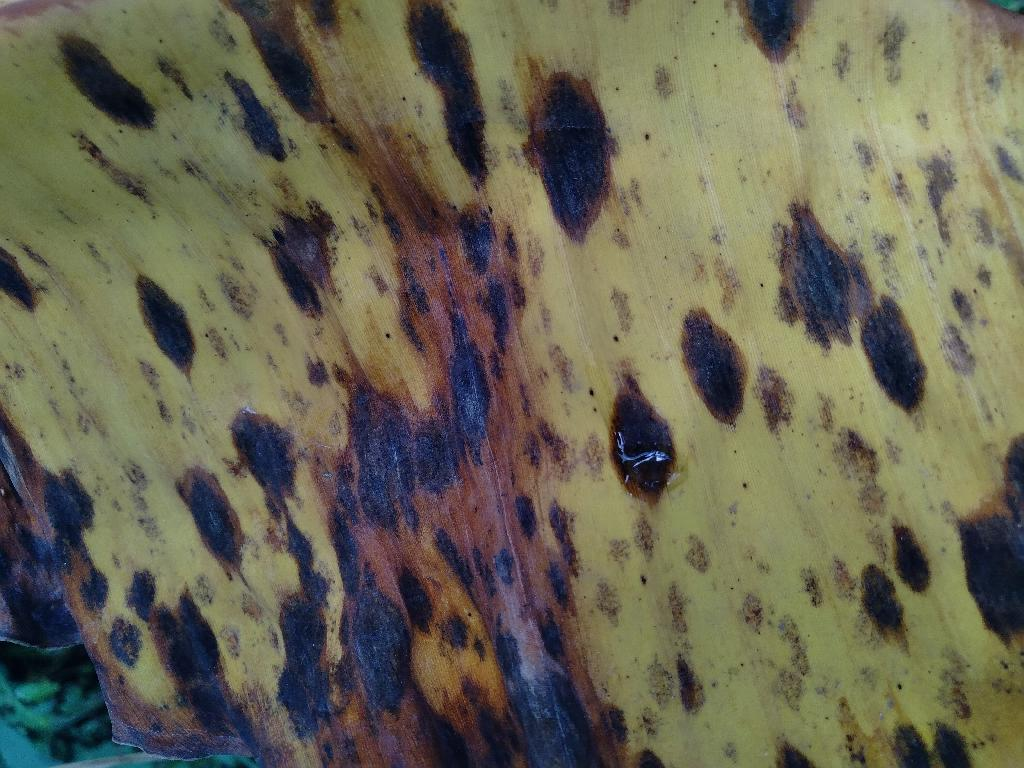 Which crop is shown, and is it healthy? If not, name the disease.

banana, black sigatoka
